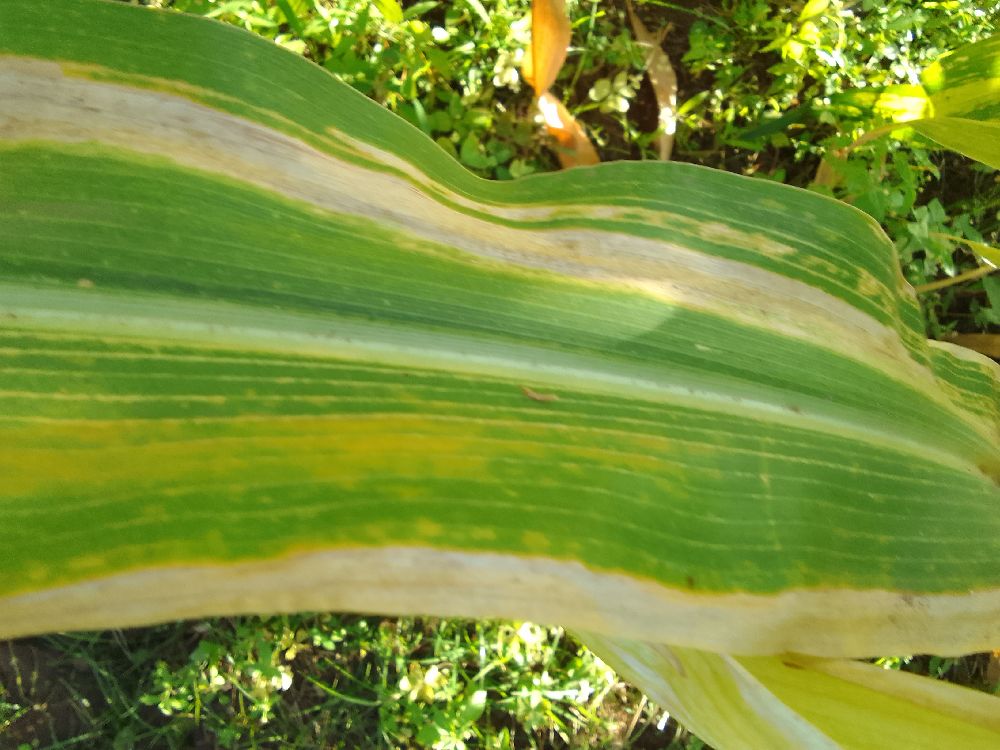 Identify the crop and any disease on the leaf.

maize, maize lethal necrosis
